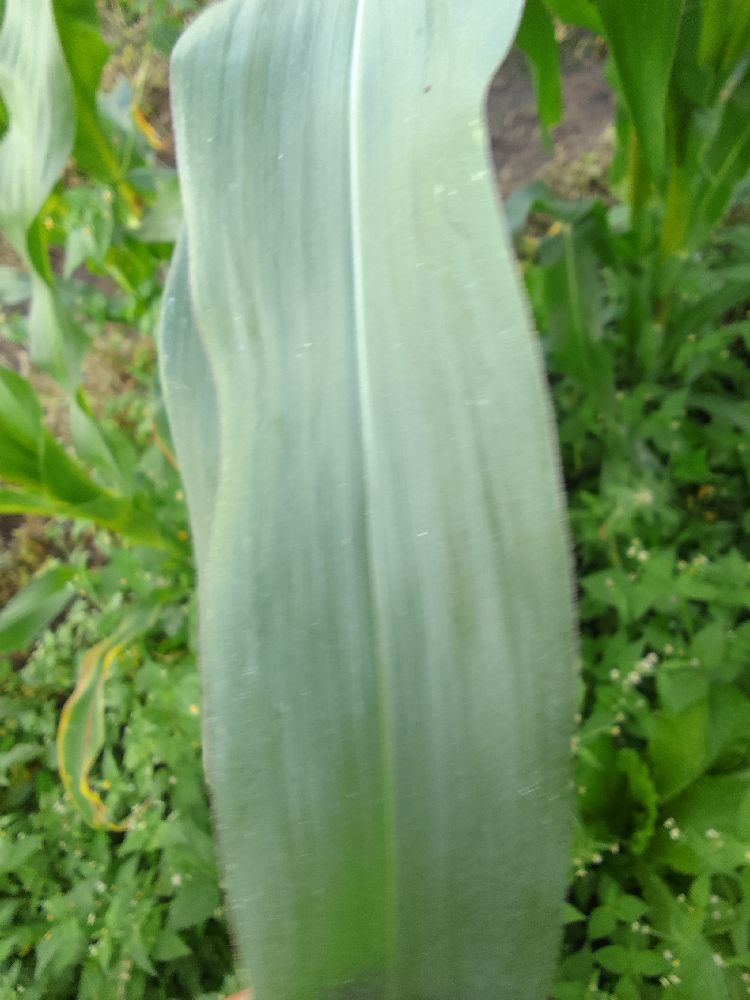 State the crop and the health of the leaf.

maize, healthy
